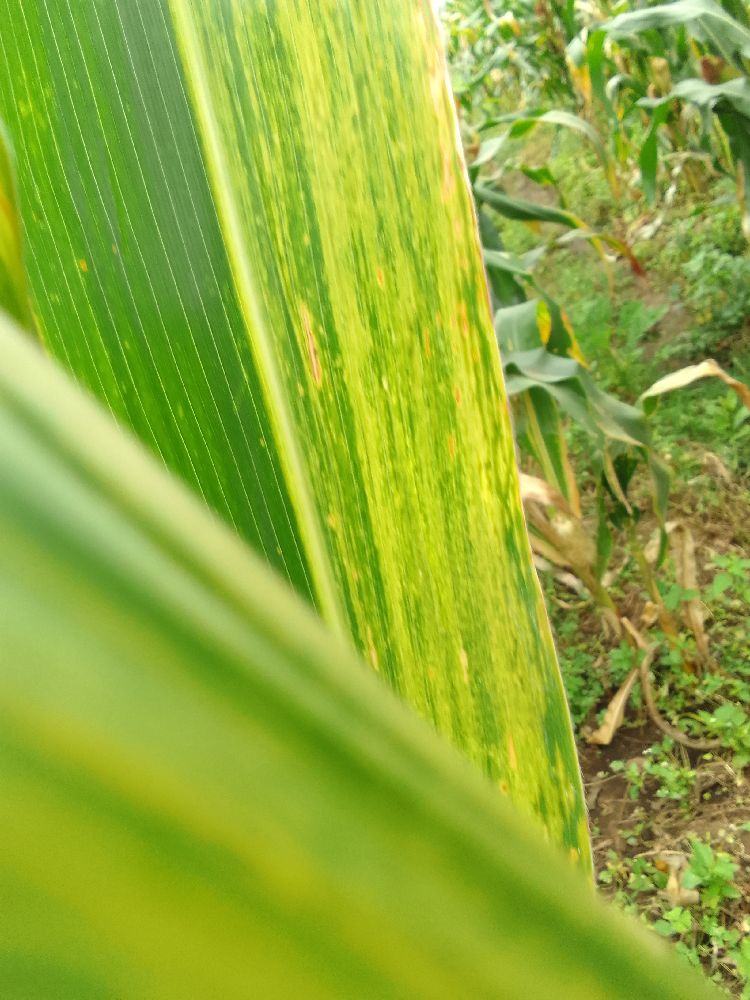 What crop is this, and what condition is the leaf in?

maize, maize lethal necrosis
